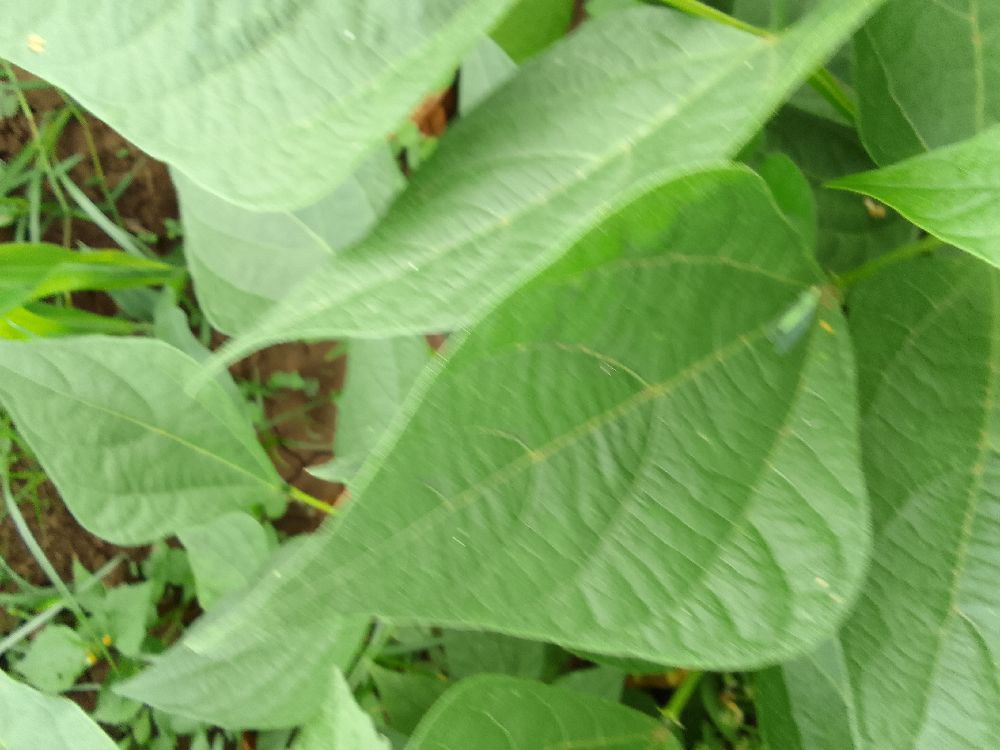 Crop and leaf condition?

common bean, healthy
